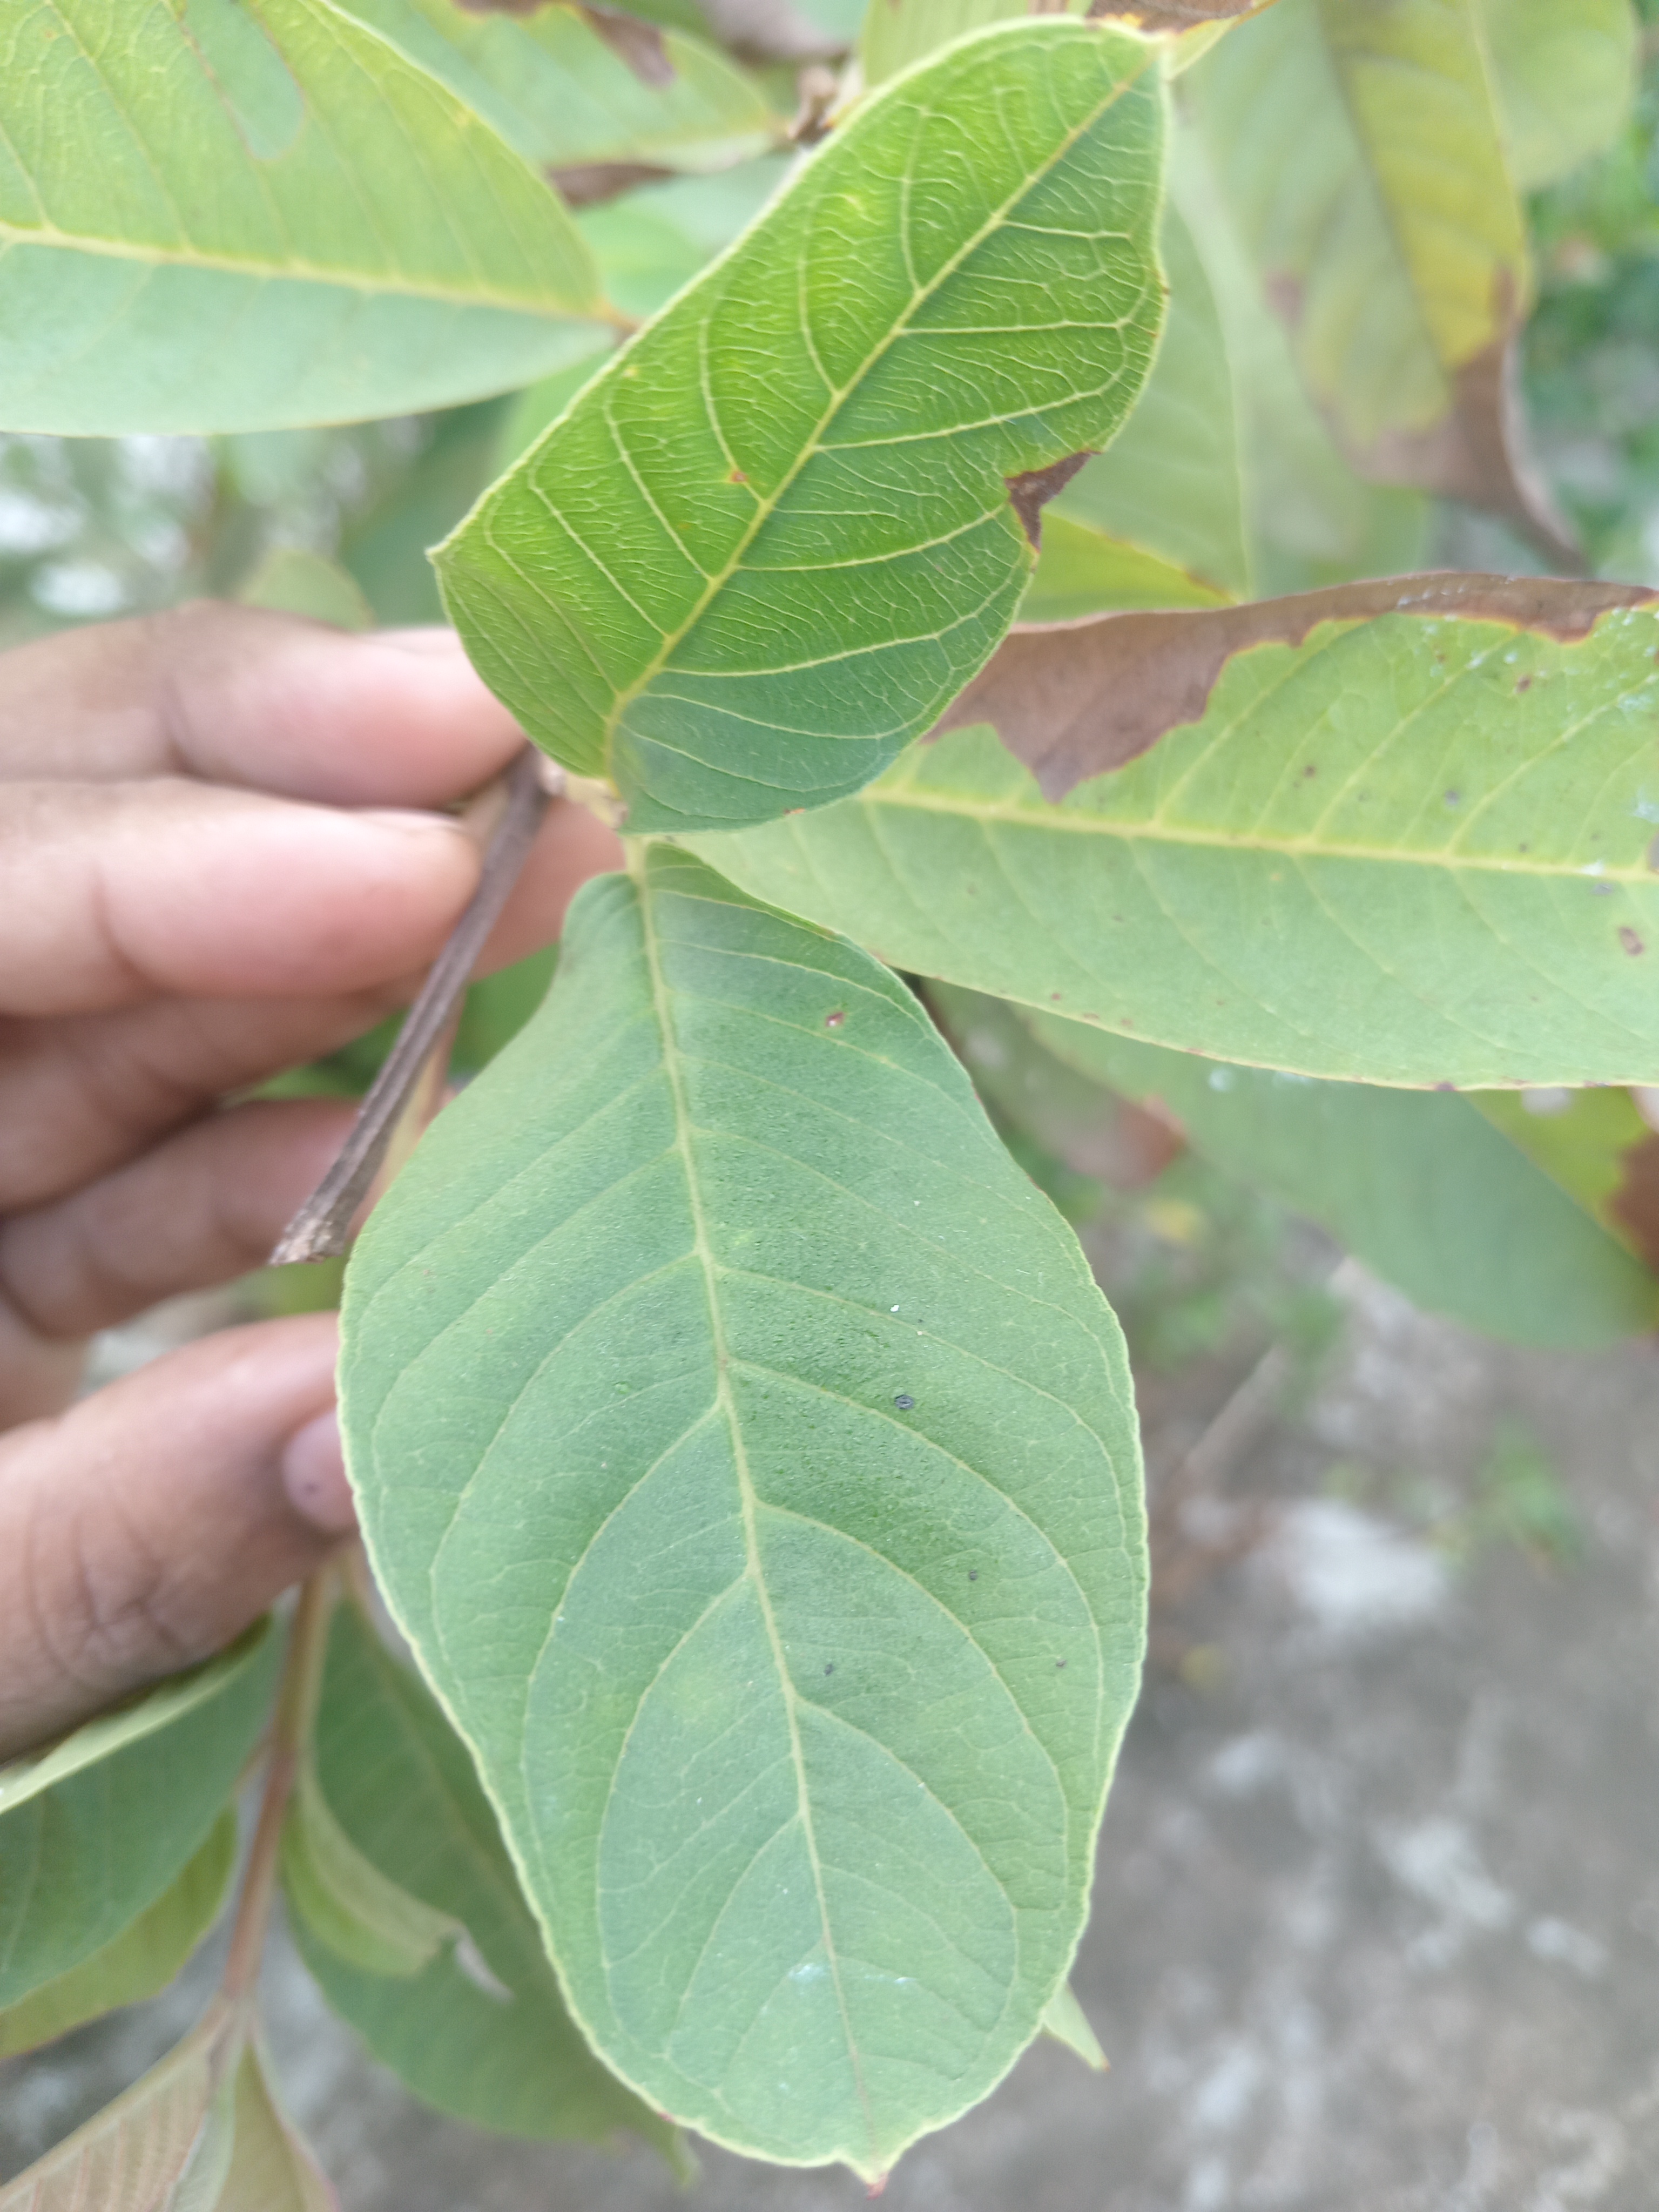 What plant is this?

guava
